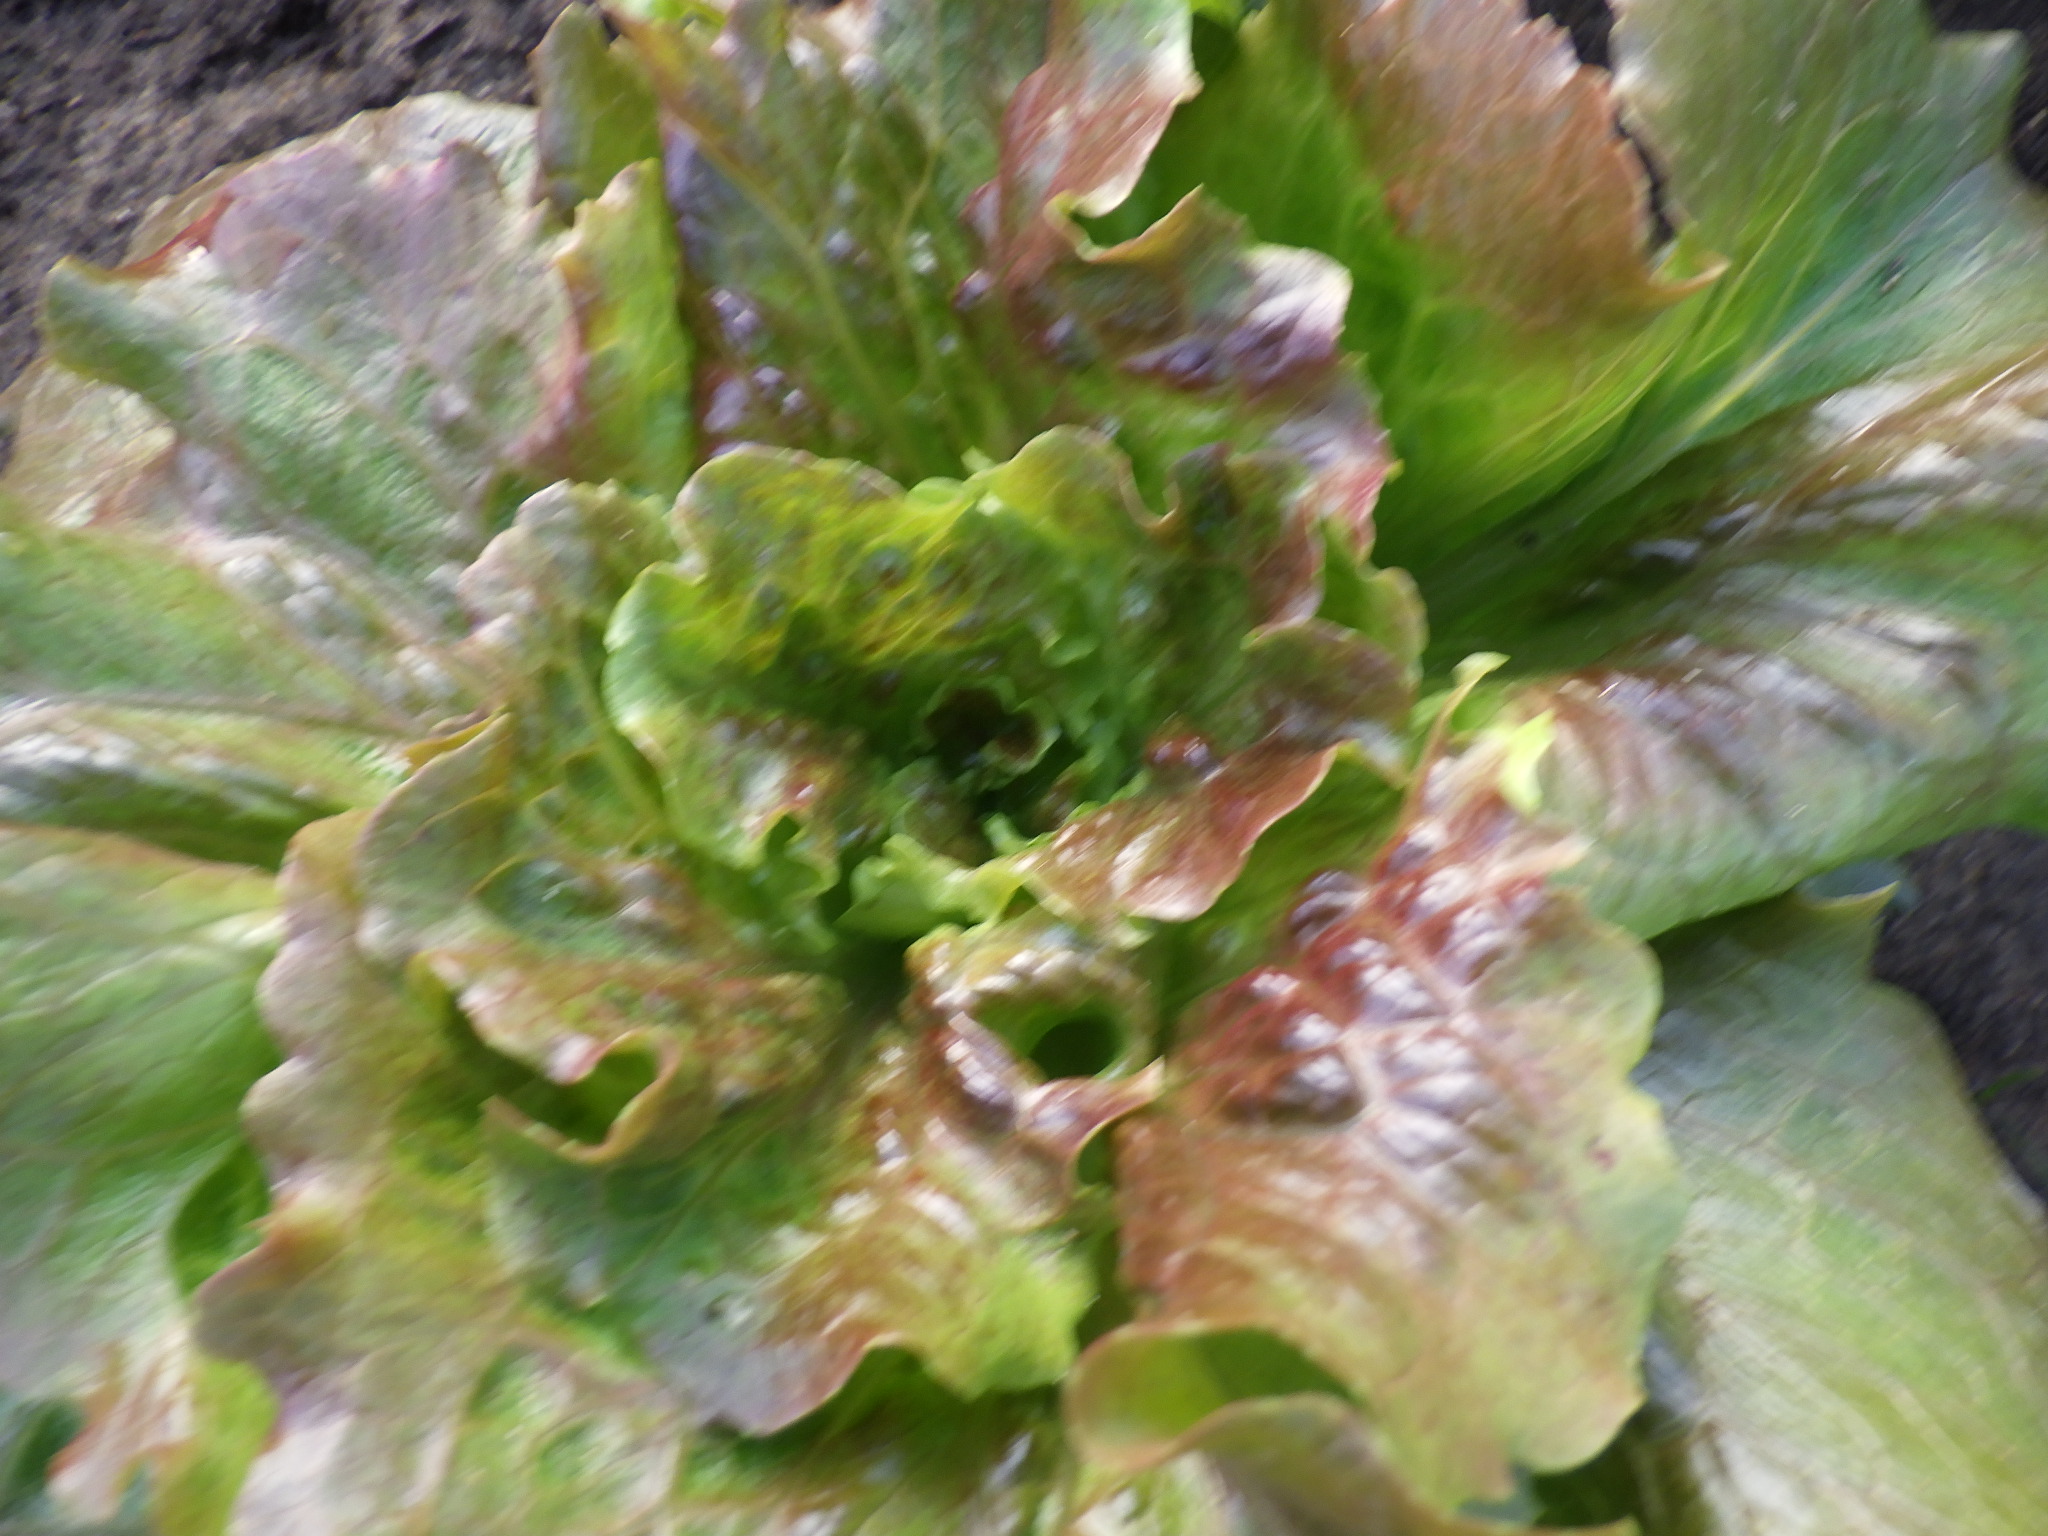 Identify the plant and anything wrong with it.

lettuce, healthy
